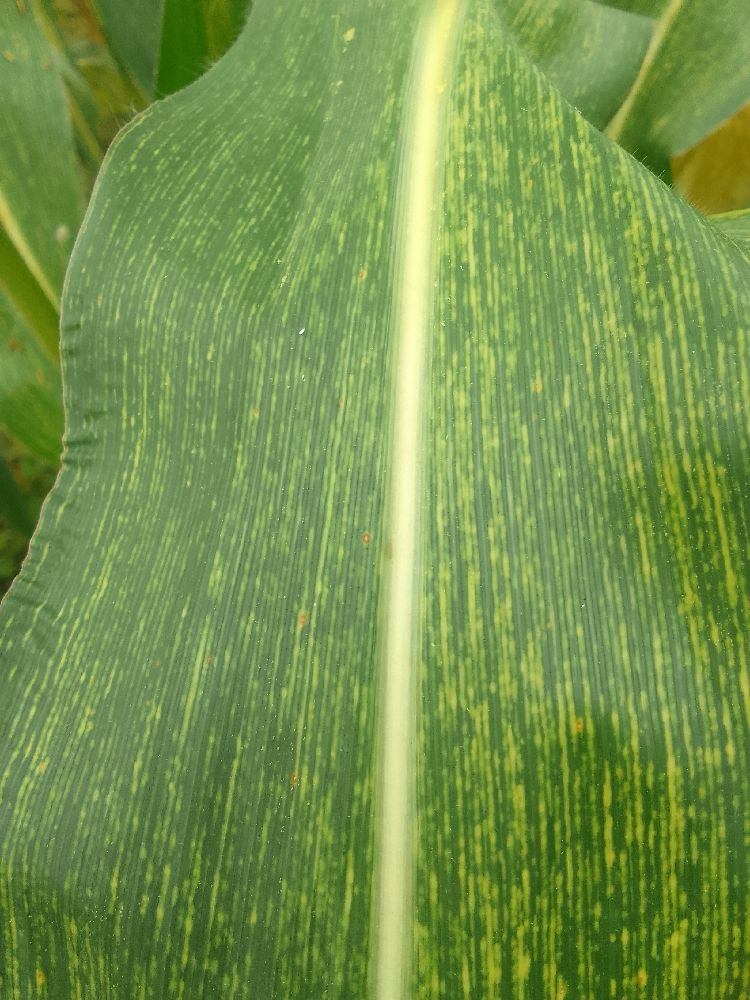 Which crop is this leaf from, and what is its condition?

maize, maize streak virus
